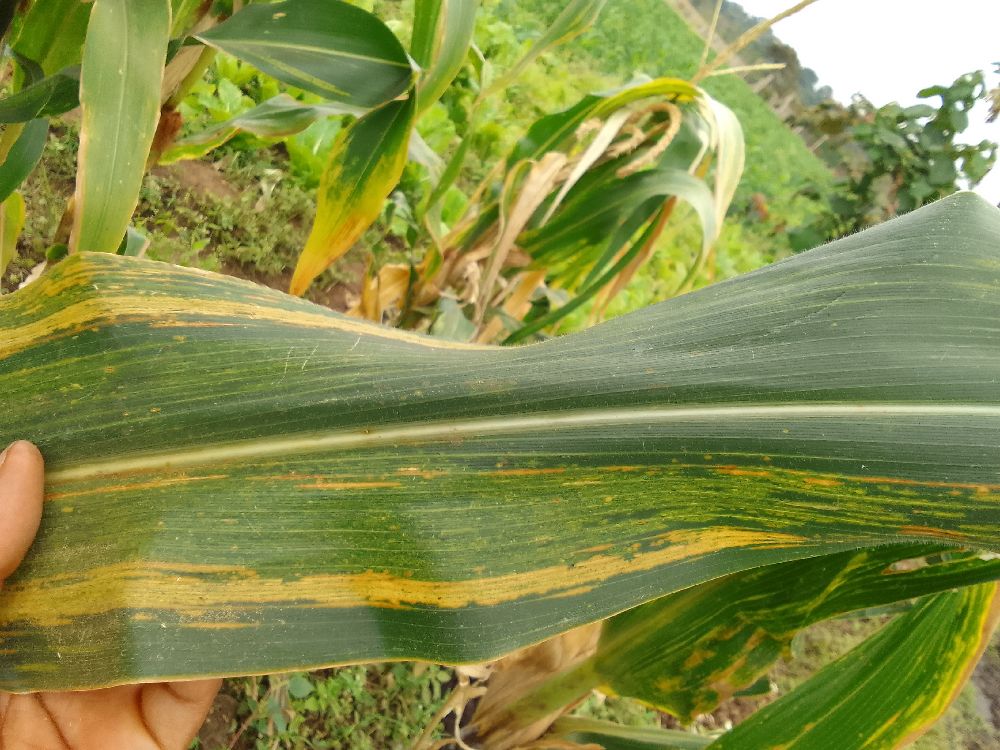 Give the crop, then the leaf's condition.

maize, maize lethal necrosis
